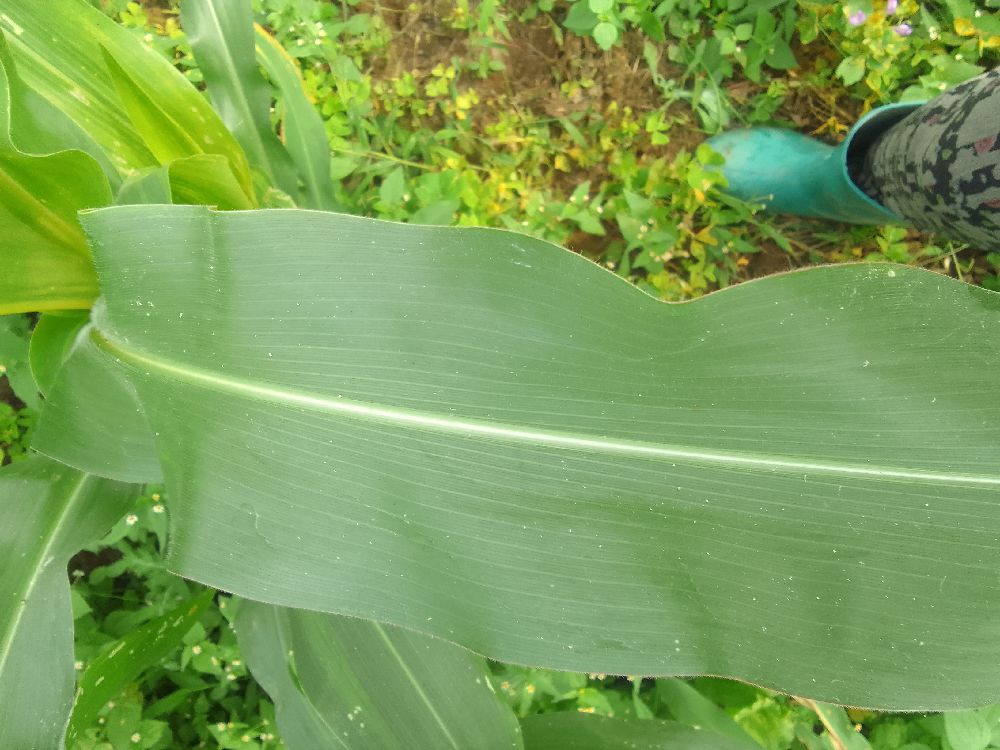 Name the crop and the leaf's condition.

maize, healthy
